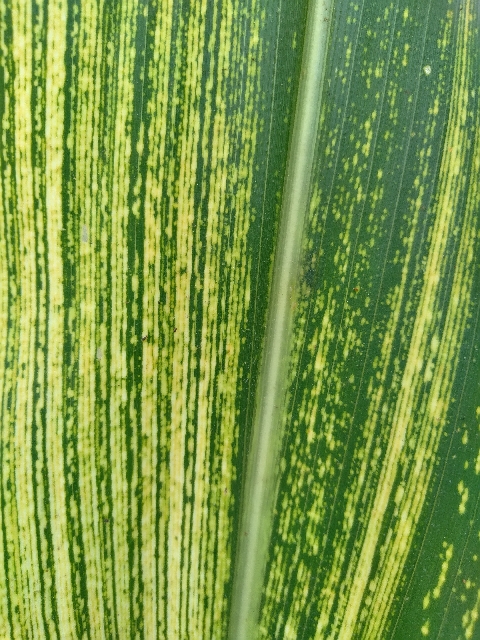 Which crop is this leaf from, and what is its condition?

maize, maize streak virus
